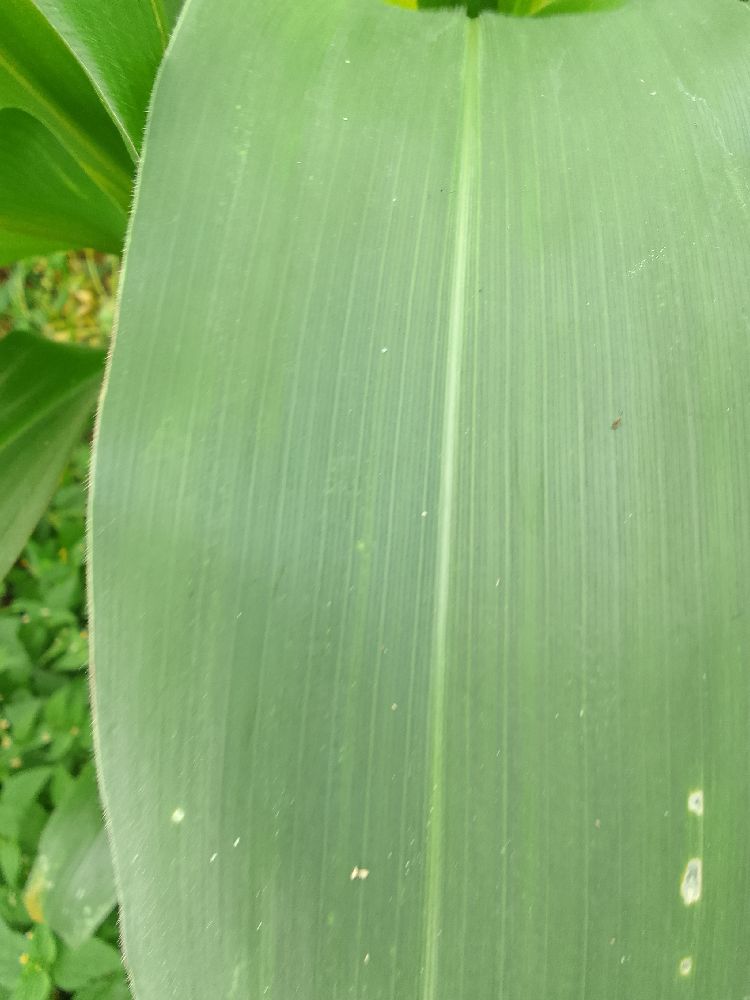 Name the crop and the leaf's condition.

maize, healthy
